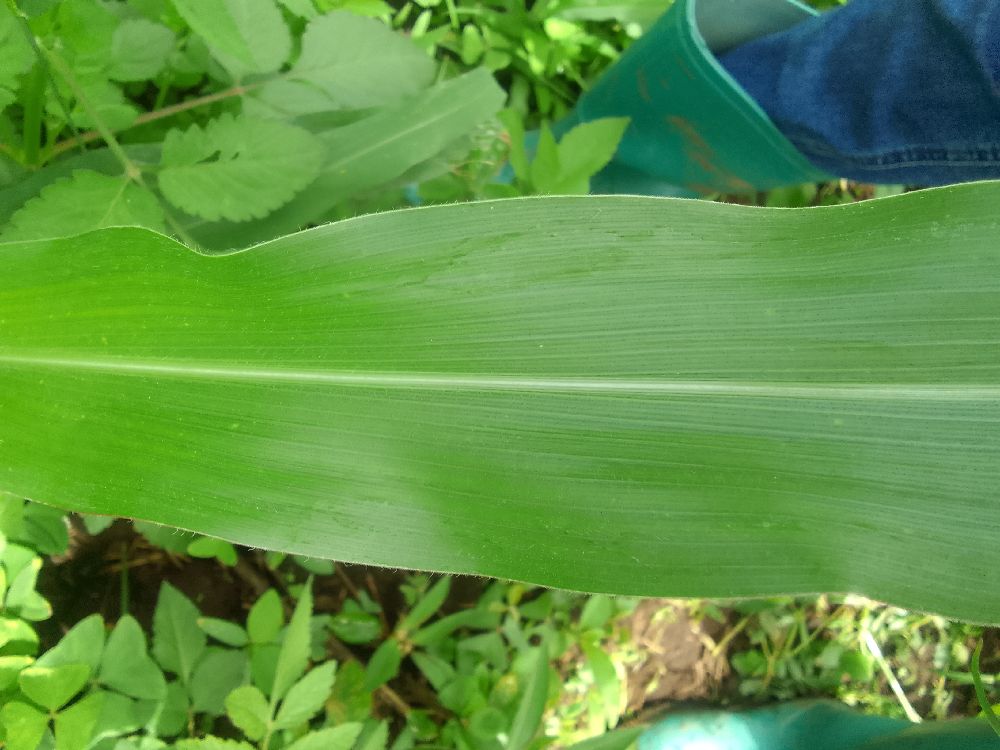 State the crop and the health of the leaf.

maize, healthy
